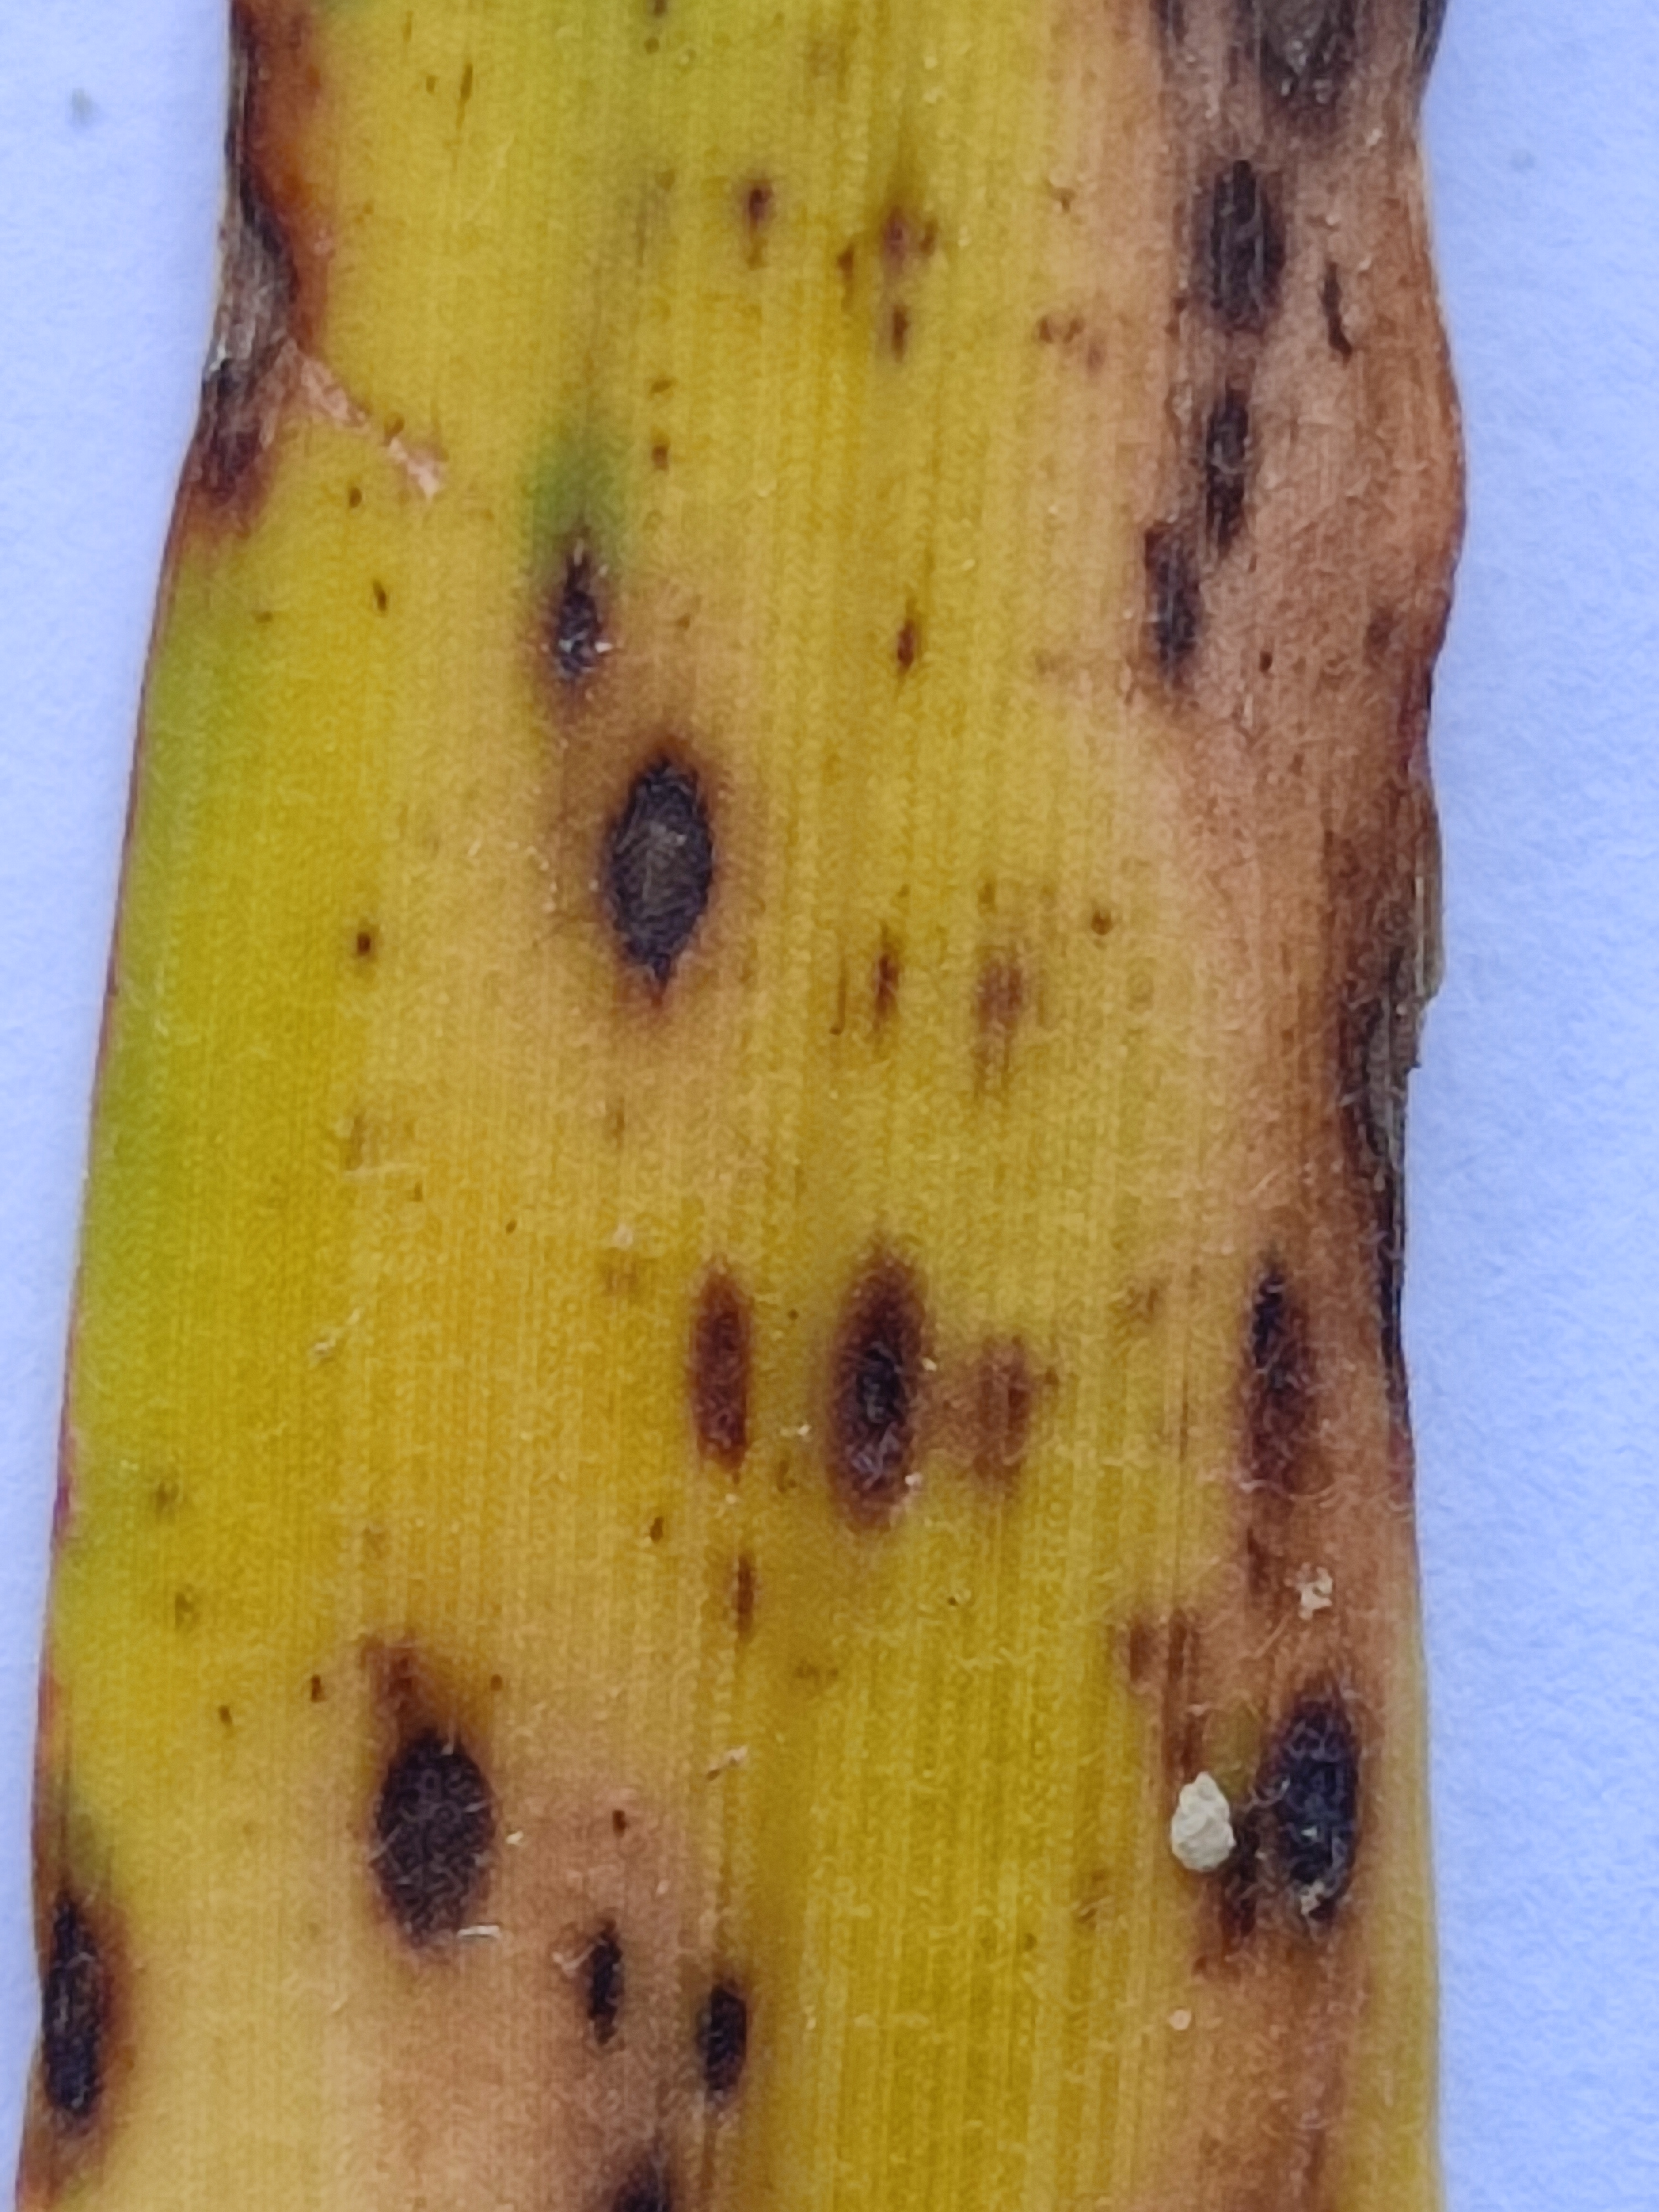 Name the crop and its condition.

pearl millet, pyricularia sp.
